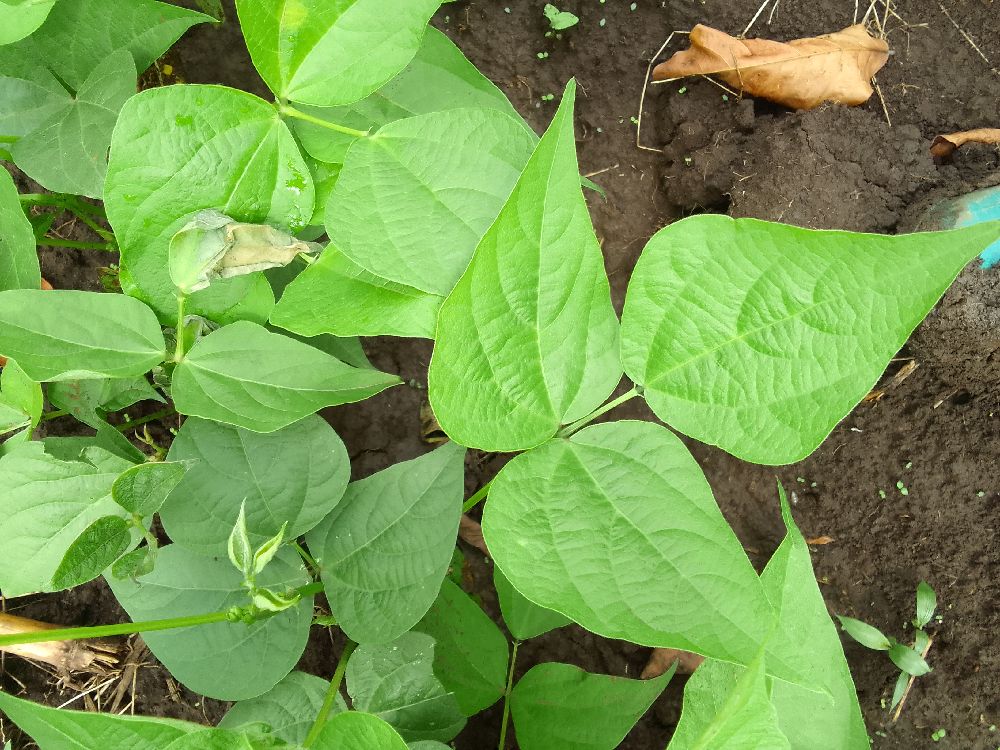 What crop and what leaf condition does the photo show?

common bean, healthy
